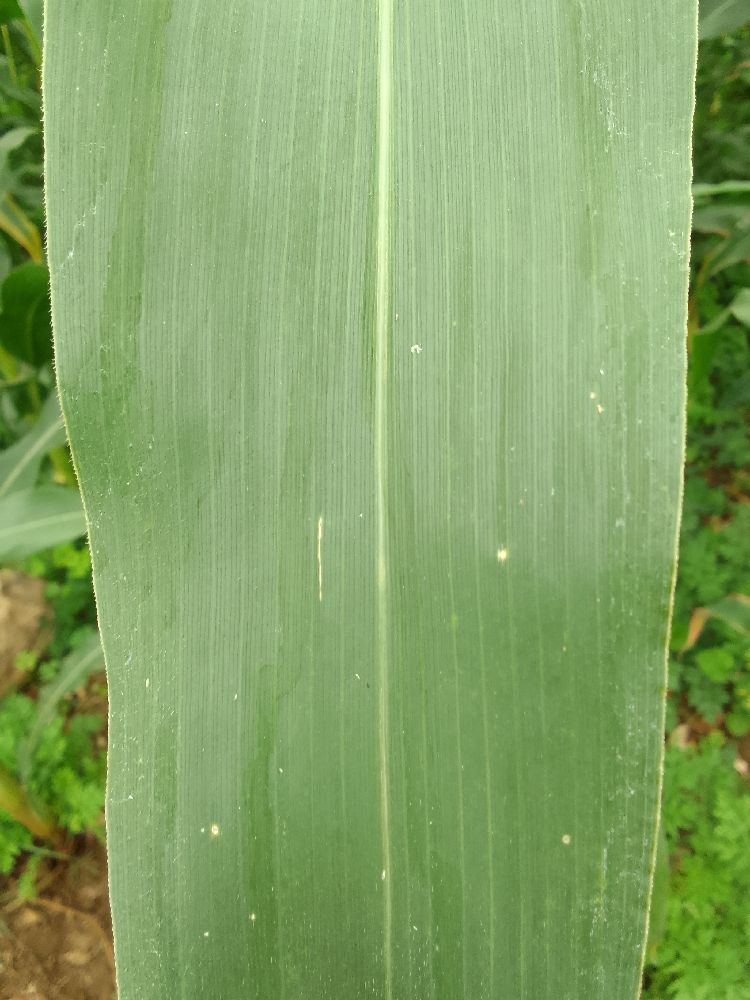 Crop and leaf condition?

maize, healthy
